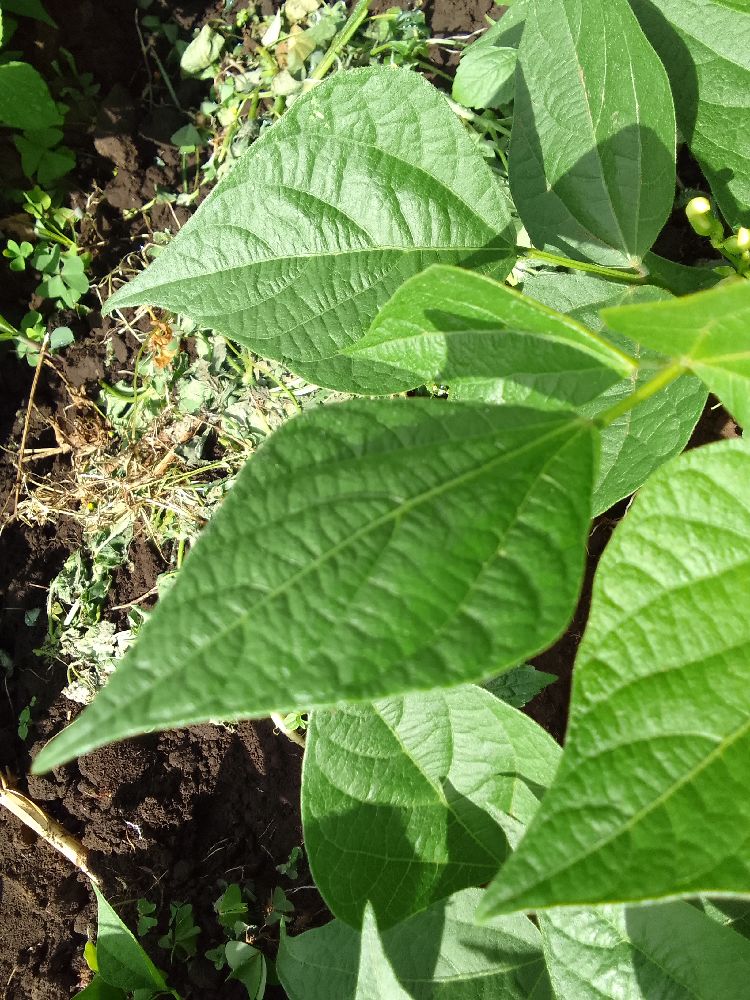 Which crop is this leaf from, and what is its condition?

common bean, healthy
